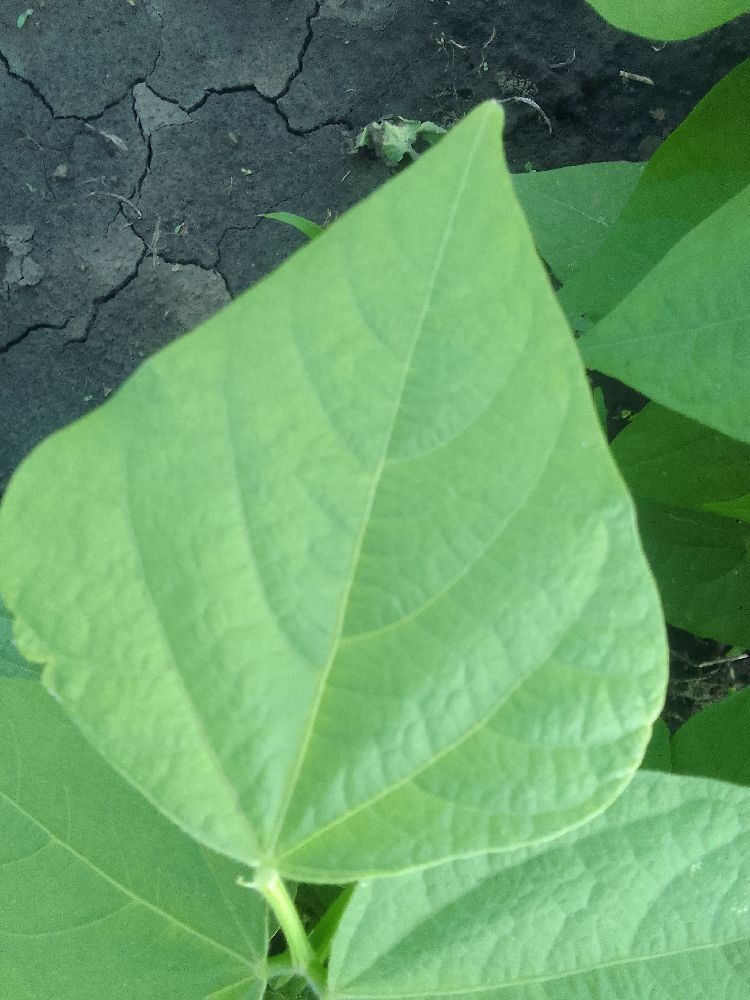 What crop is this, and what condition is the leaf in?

common bean, healthy
